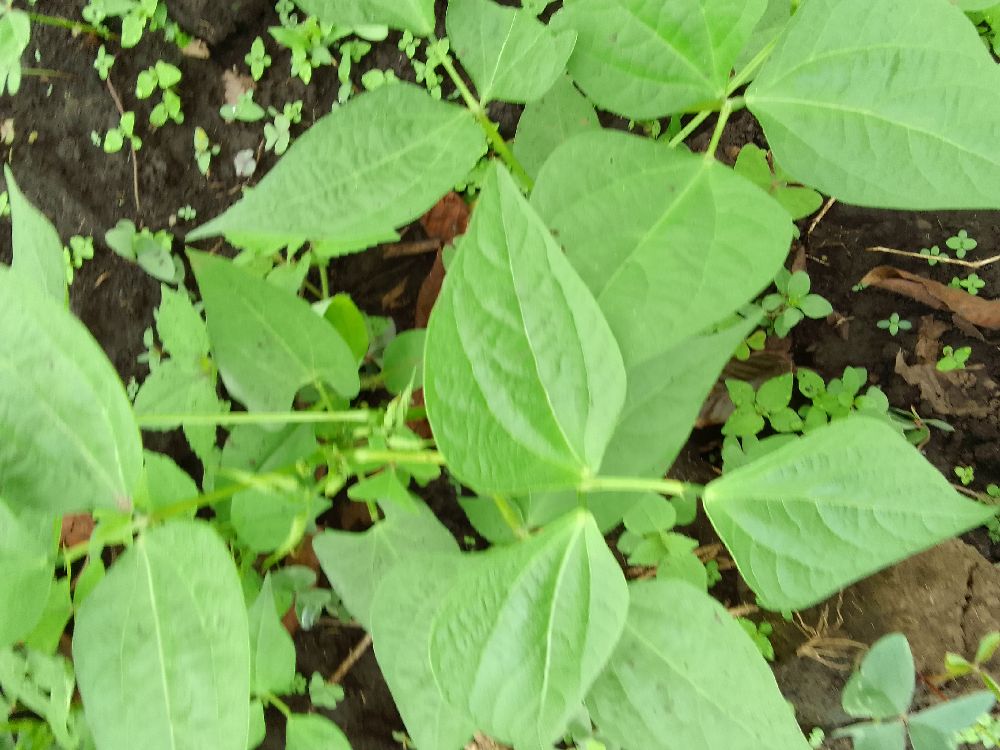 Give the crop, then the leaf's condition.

common bean, healthy
